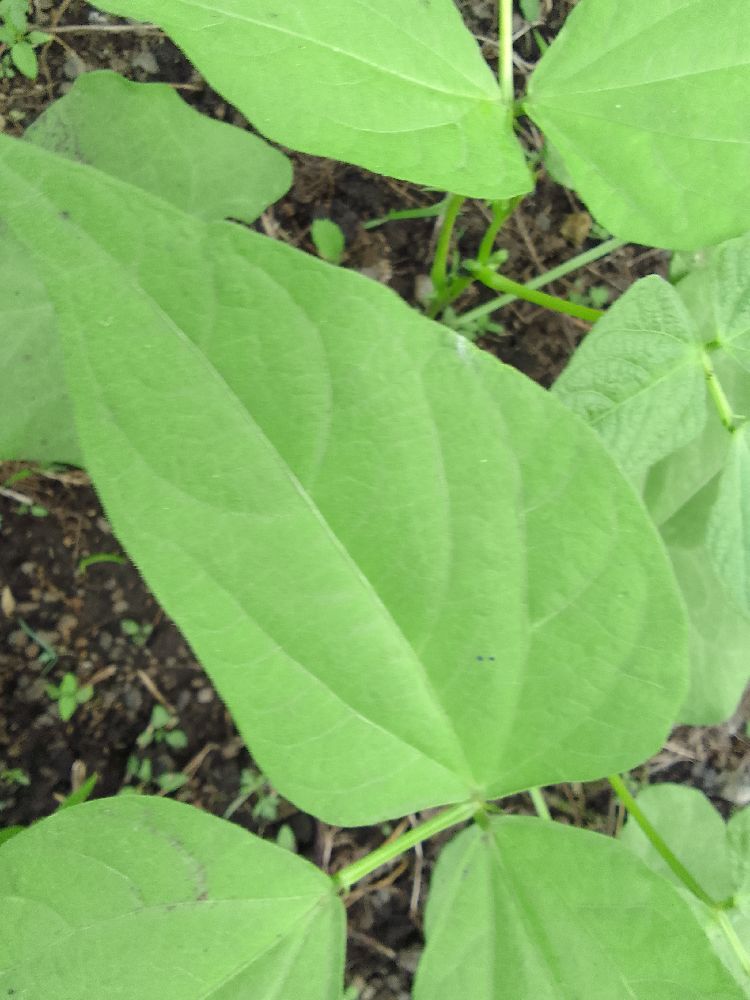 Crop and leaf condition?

common bean, healthy
